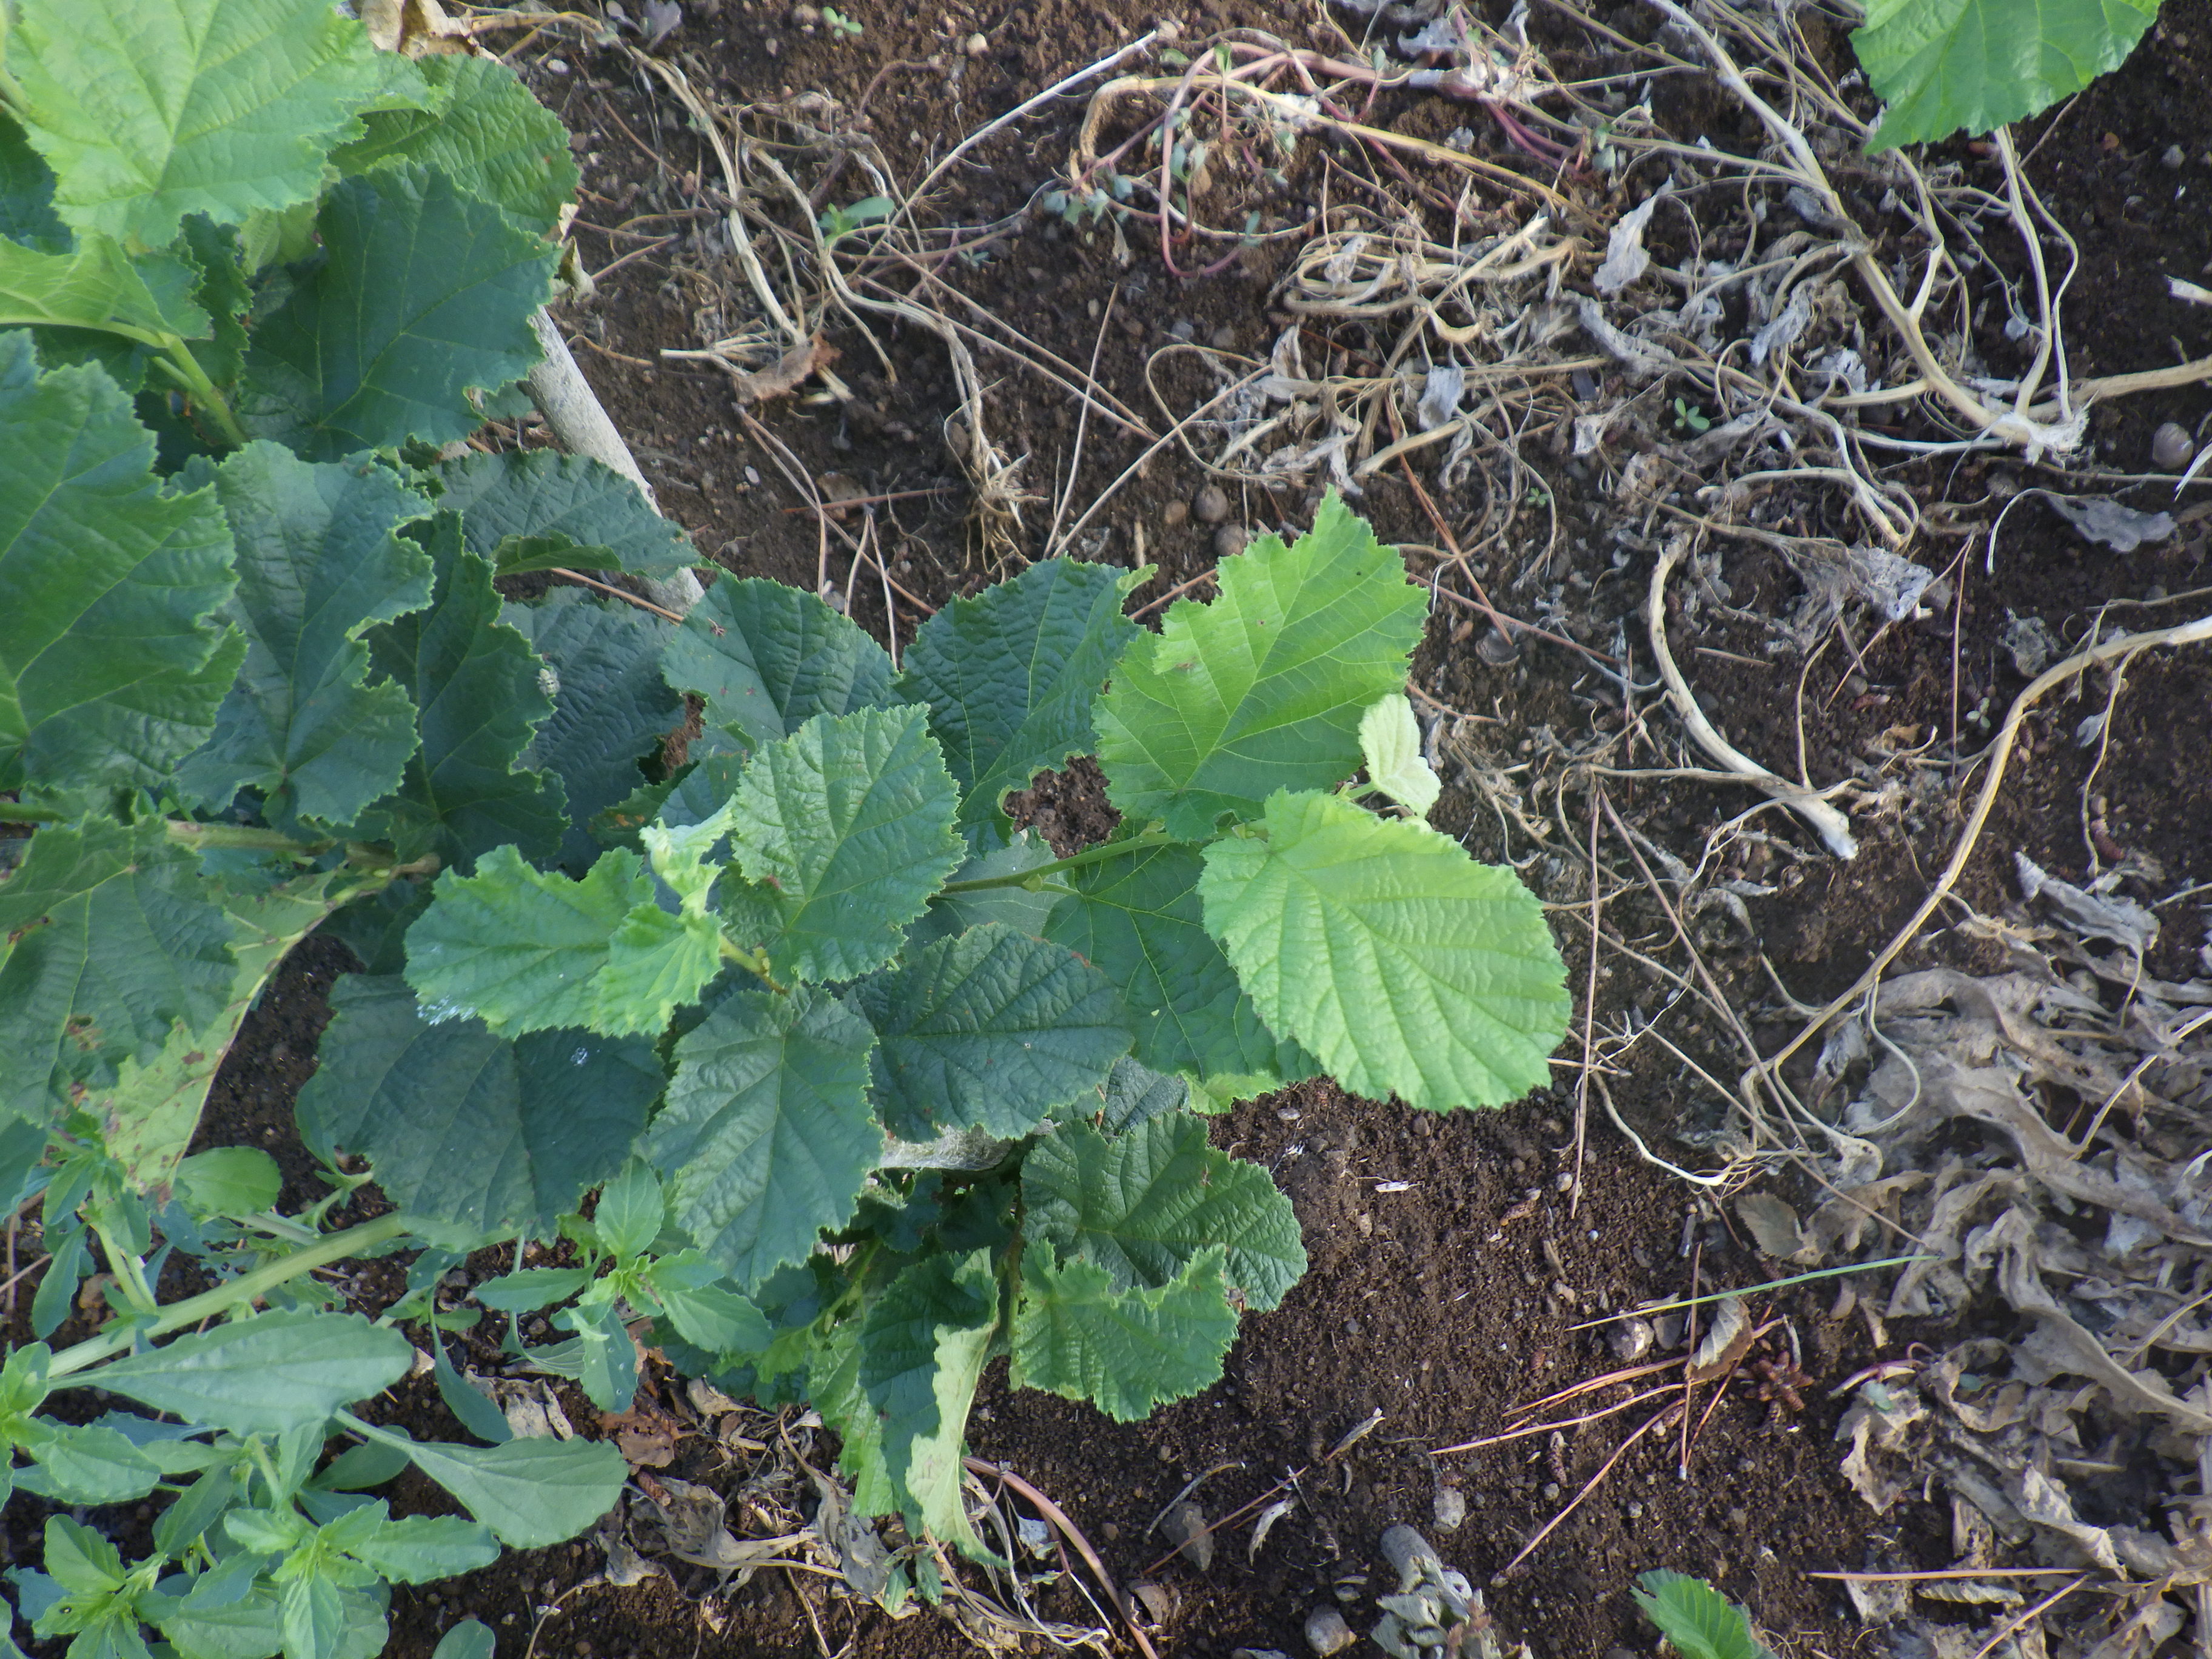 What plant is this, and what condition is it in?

hazel, bacterial spot, phytophagous
